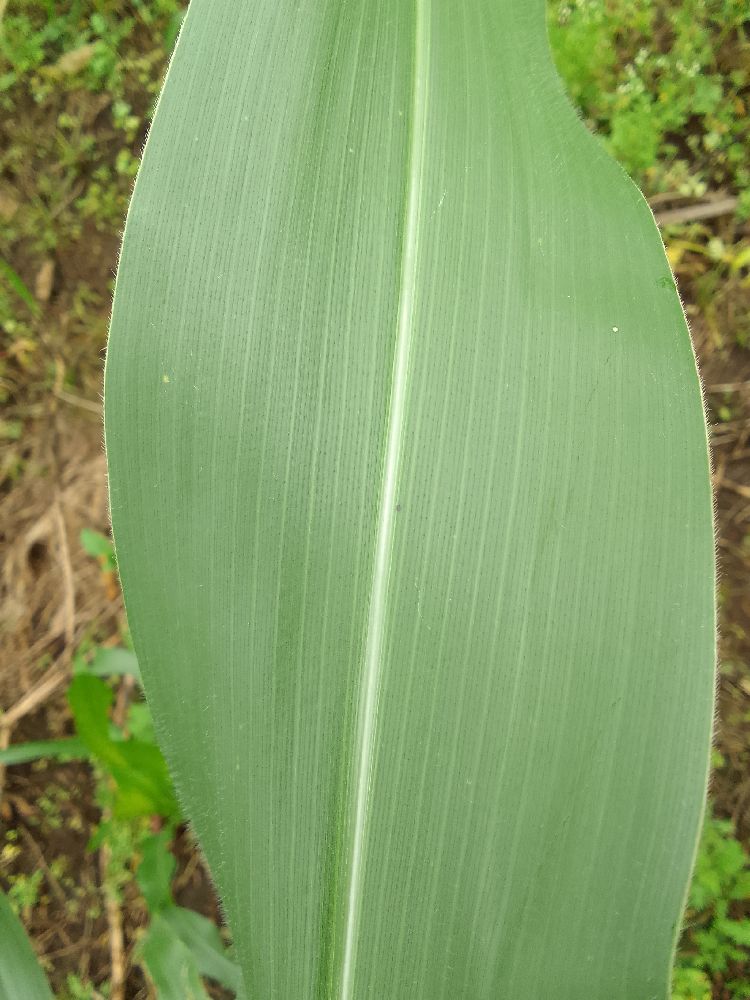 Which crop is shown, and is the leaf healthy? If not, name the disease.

maize, healthy
